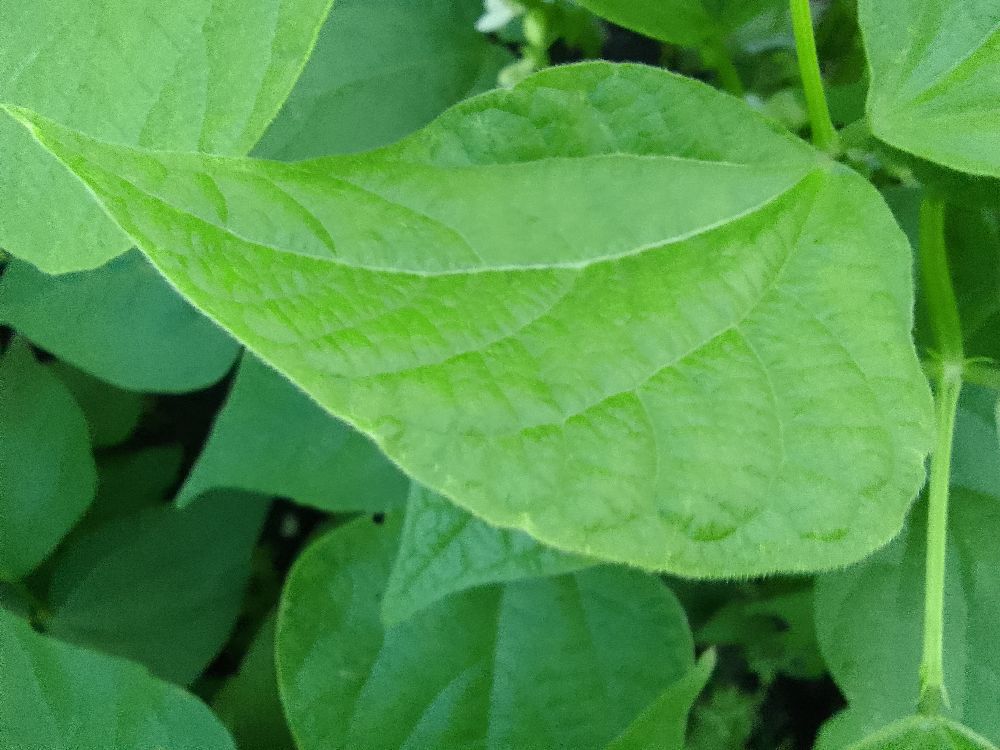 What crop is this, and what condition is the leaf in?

common bean, healthy
